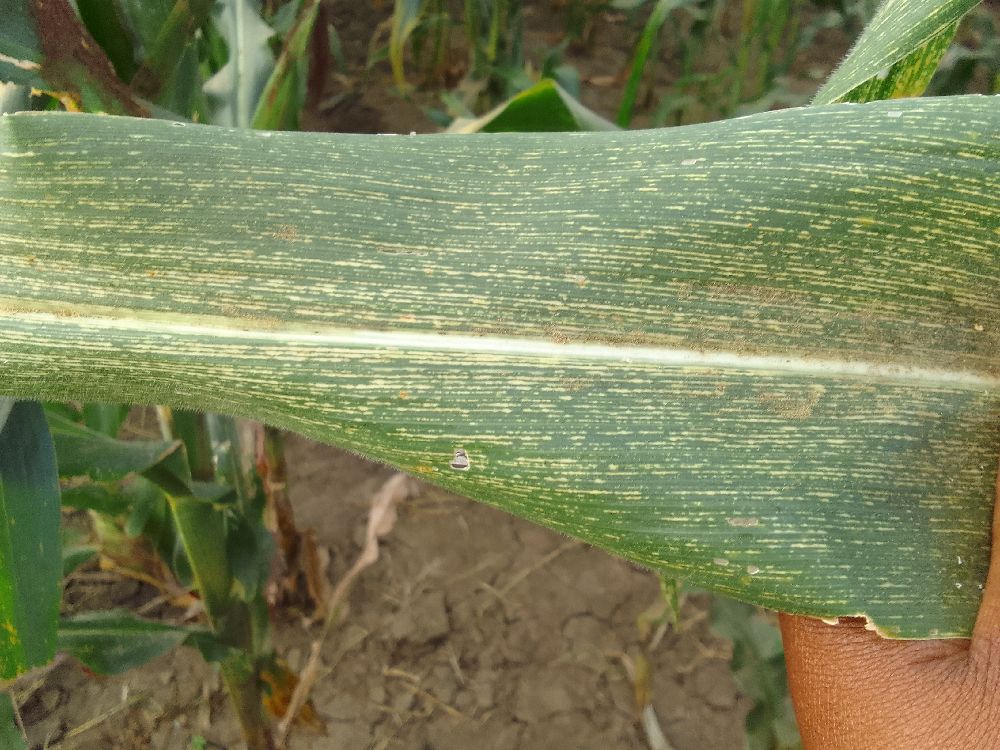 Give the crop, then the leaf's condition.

maize, maize streak virus
